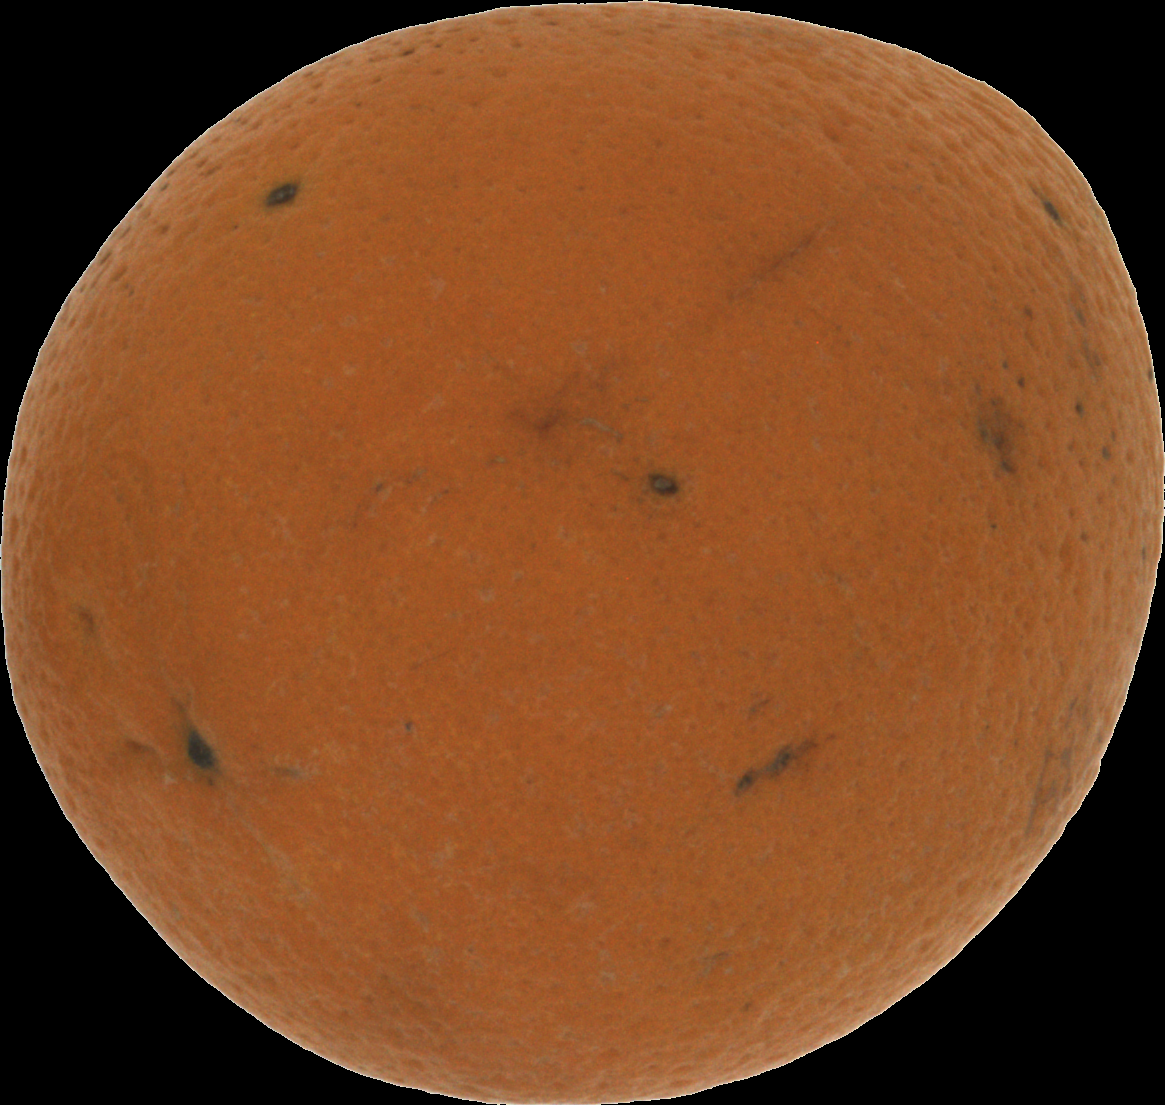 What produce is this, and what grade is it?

orange, bad
